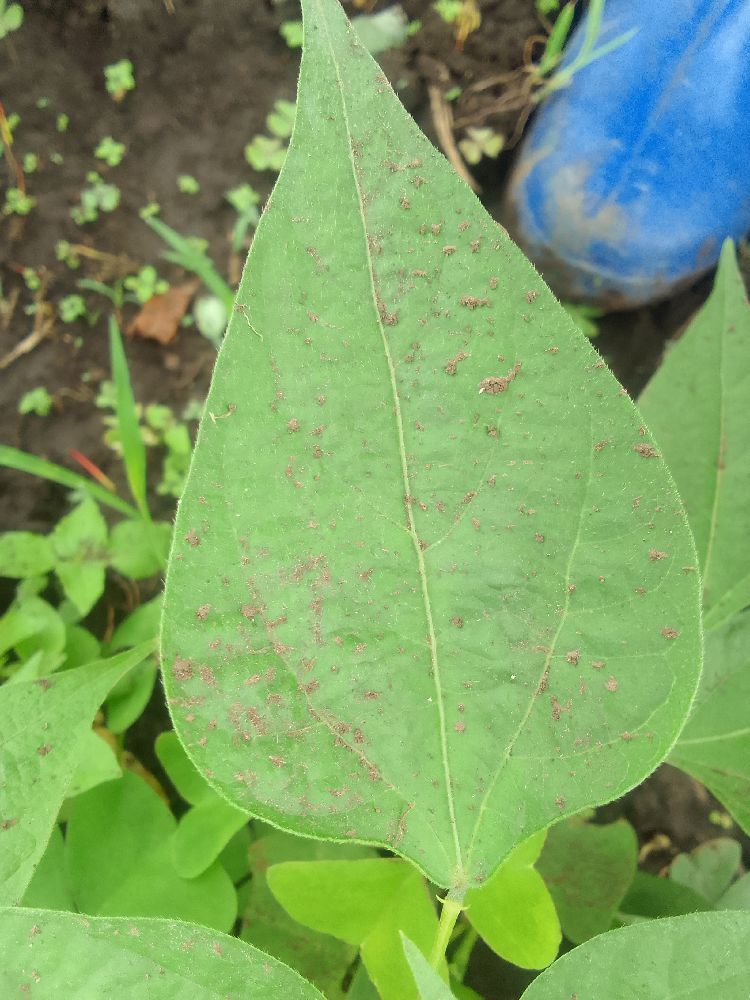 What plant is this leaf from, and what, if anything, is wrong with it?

common bean, healthy
